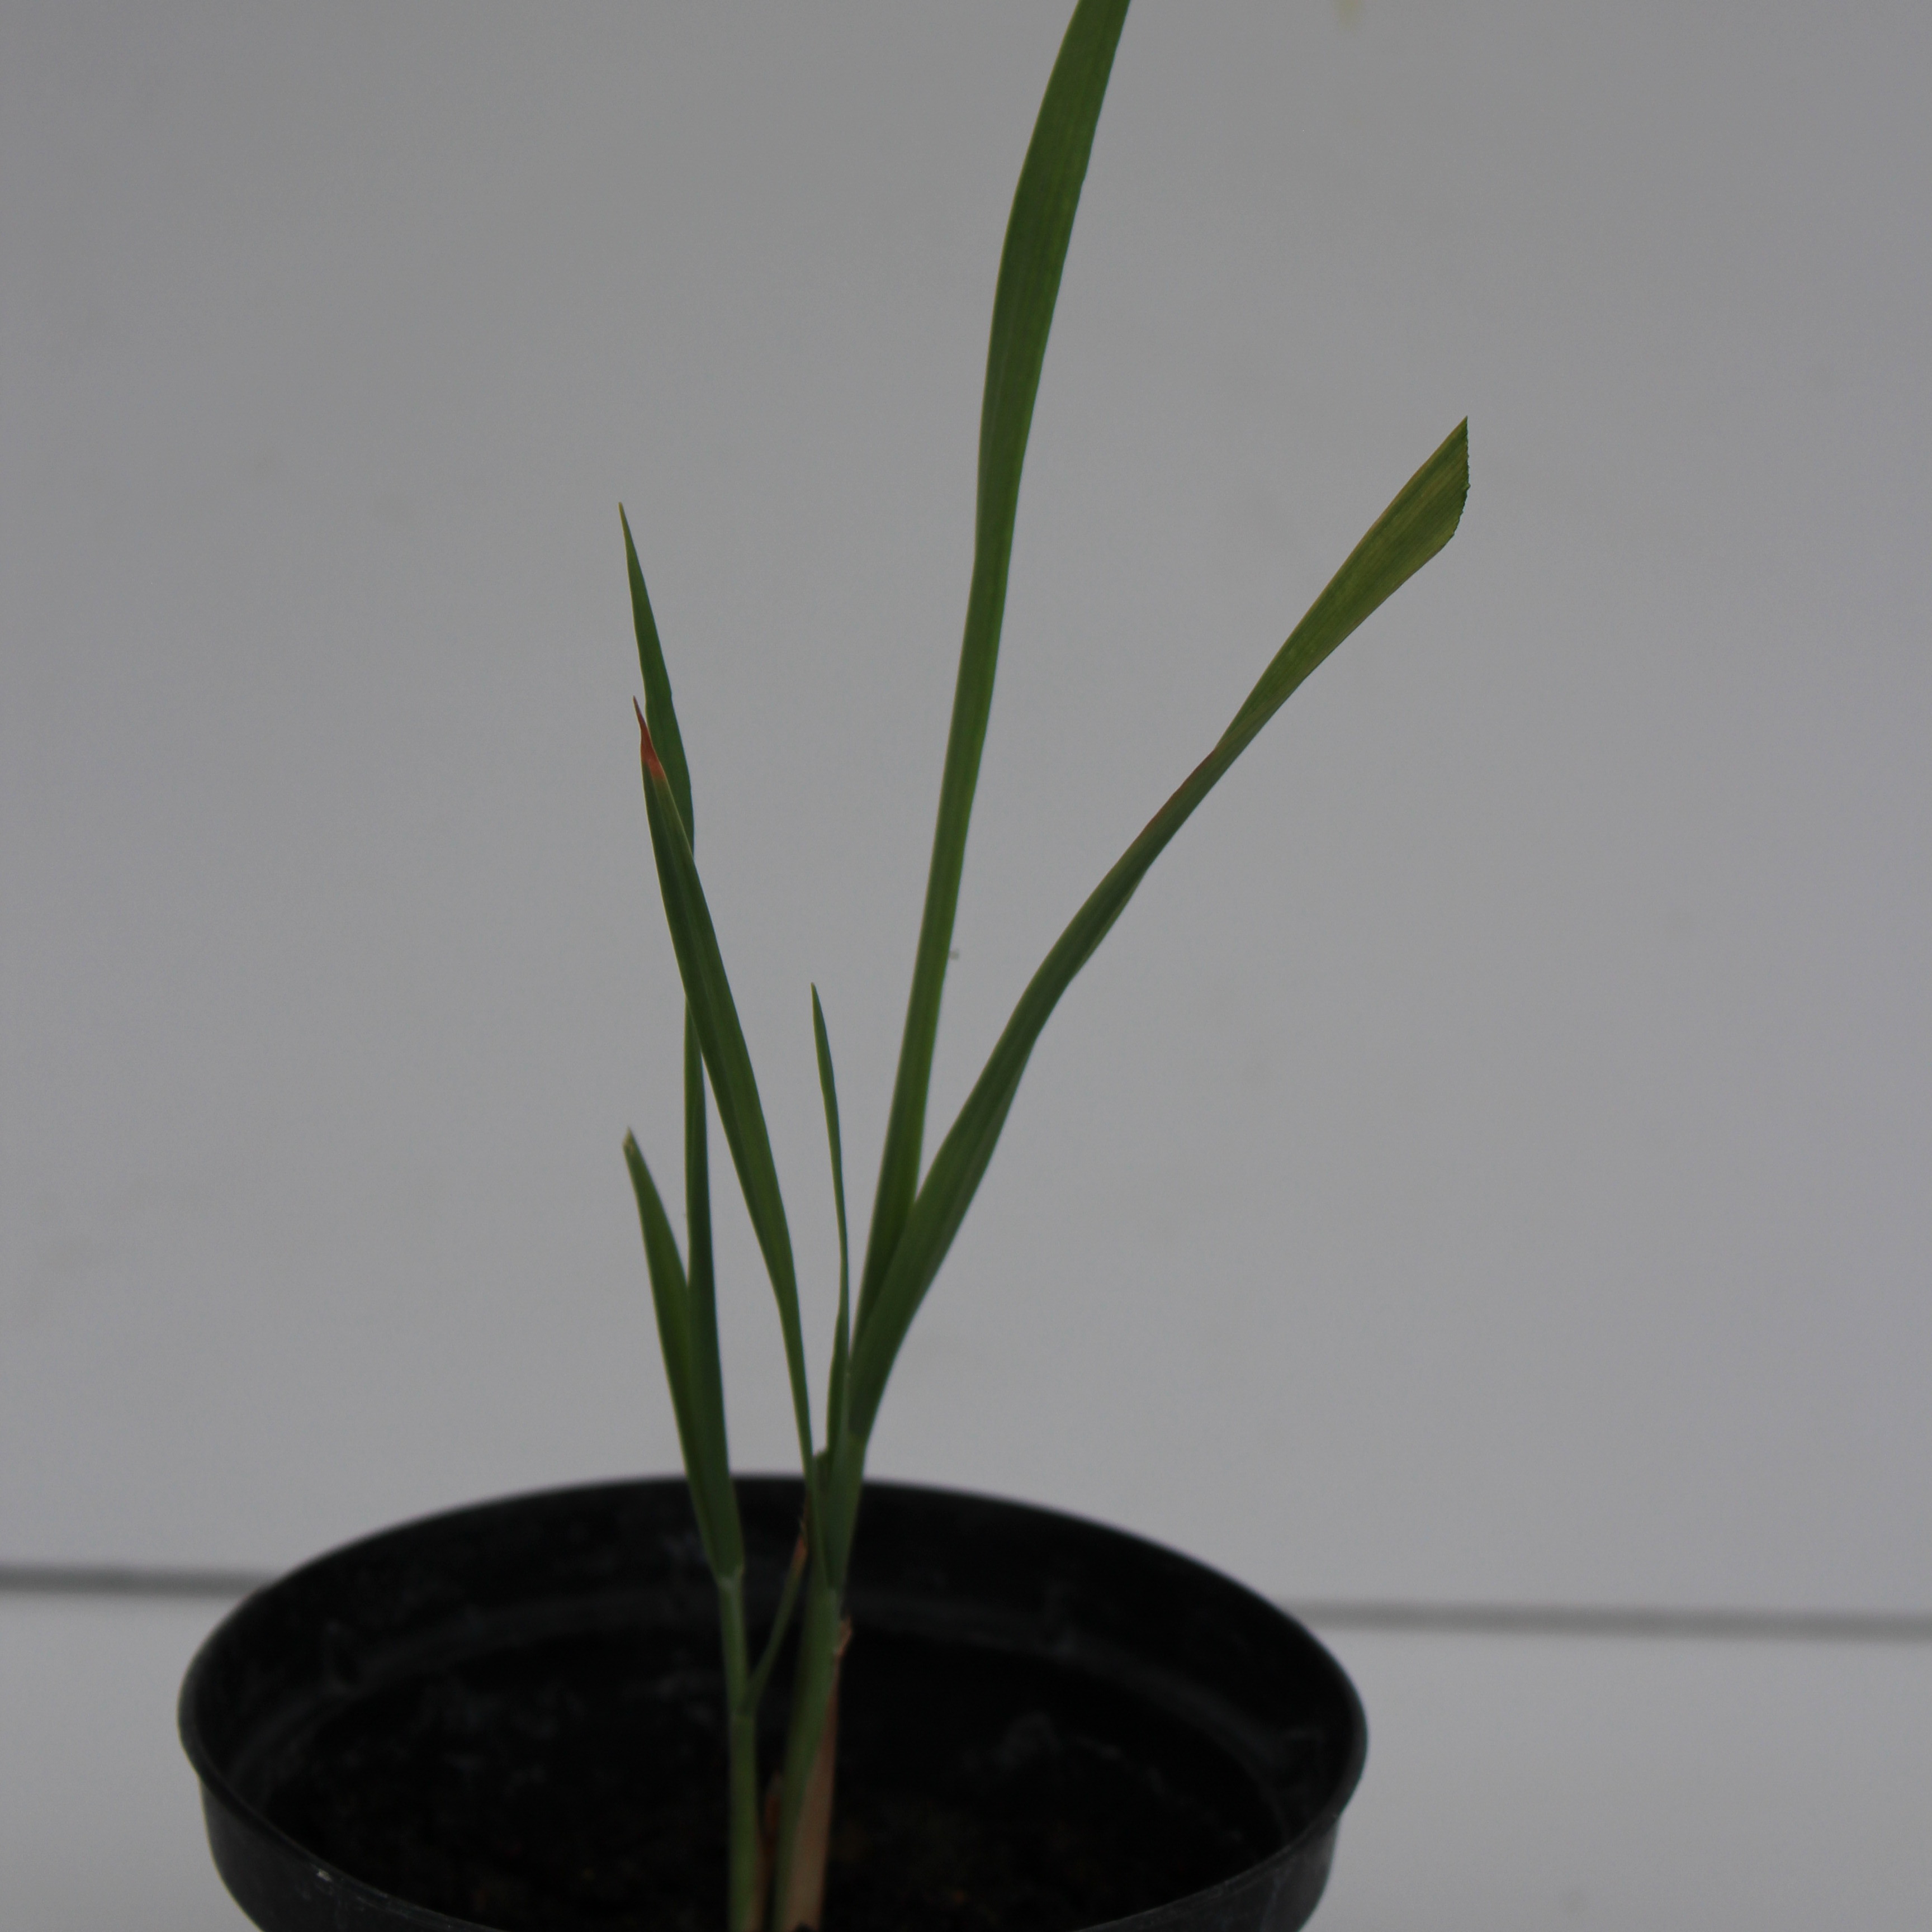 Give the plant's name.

Avena sterilis
